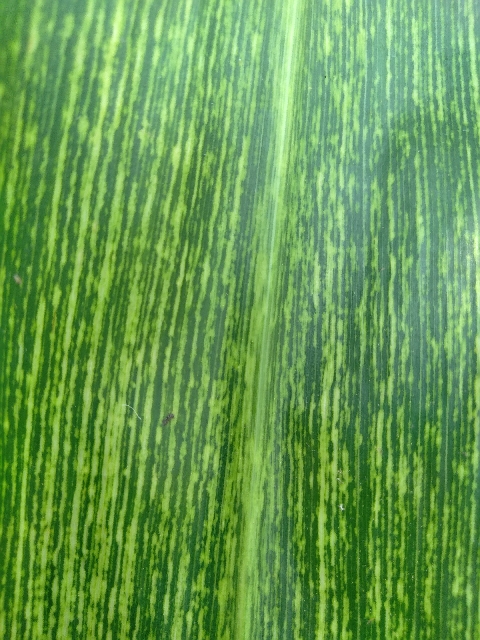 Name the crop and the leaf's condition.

maize, maize streak virus
